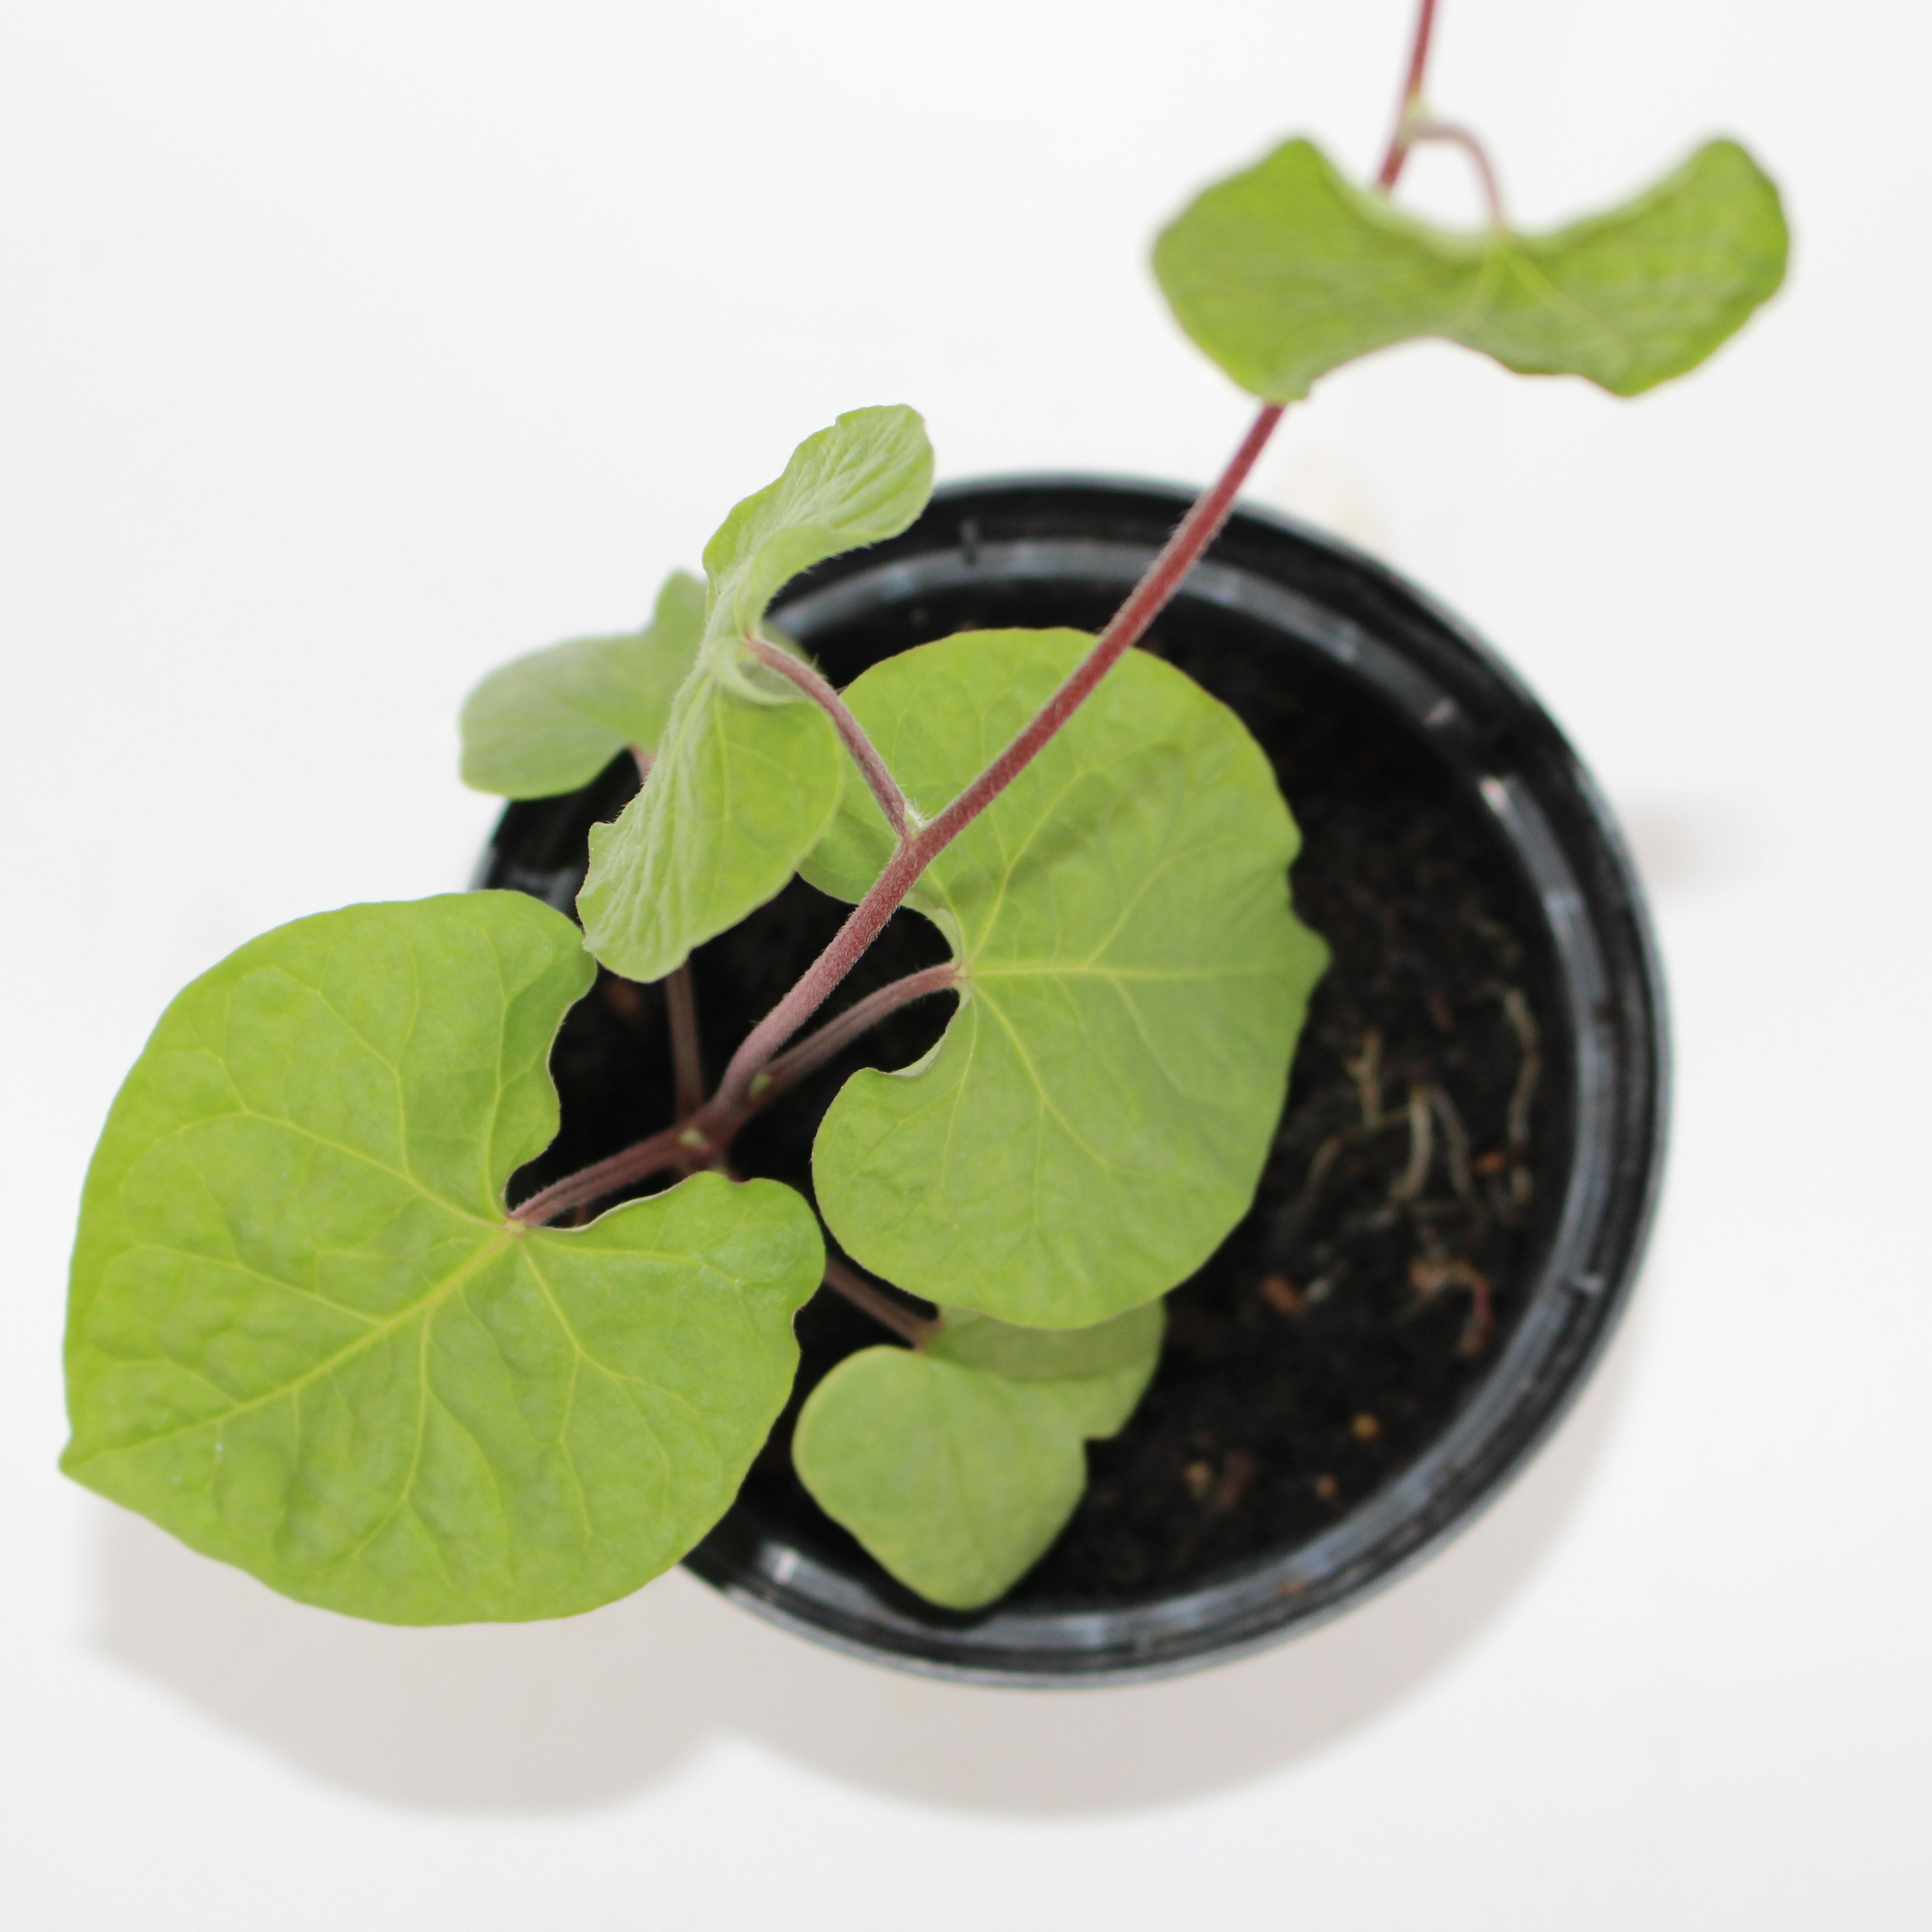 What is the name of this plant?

Convolvulus arvensis
